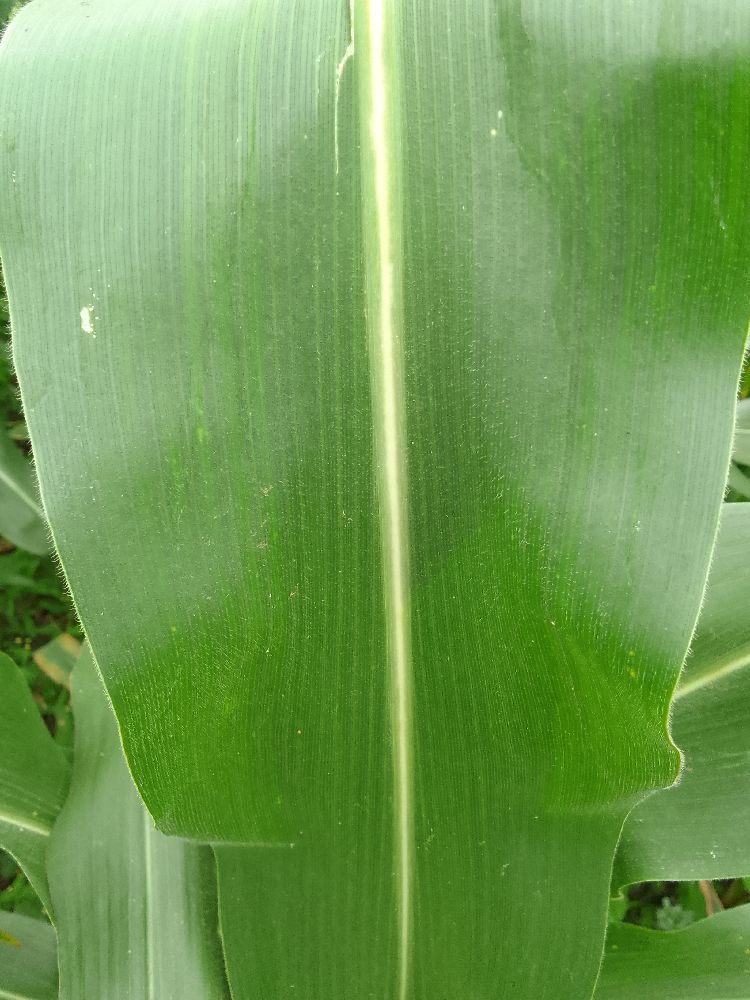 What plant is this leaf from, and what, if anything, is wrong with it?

maize, healthy
